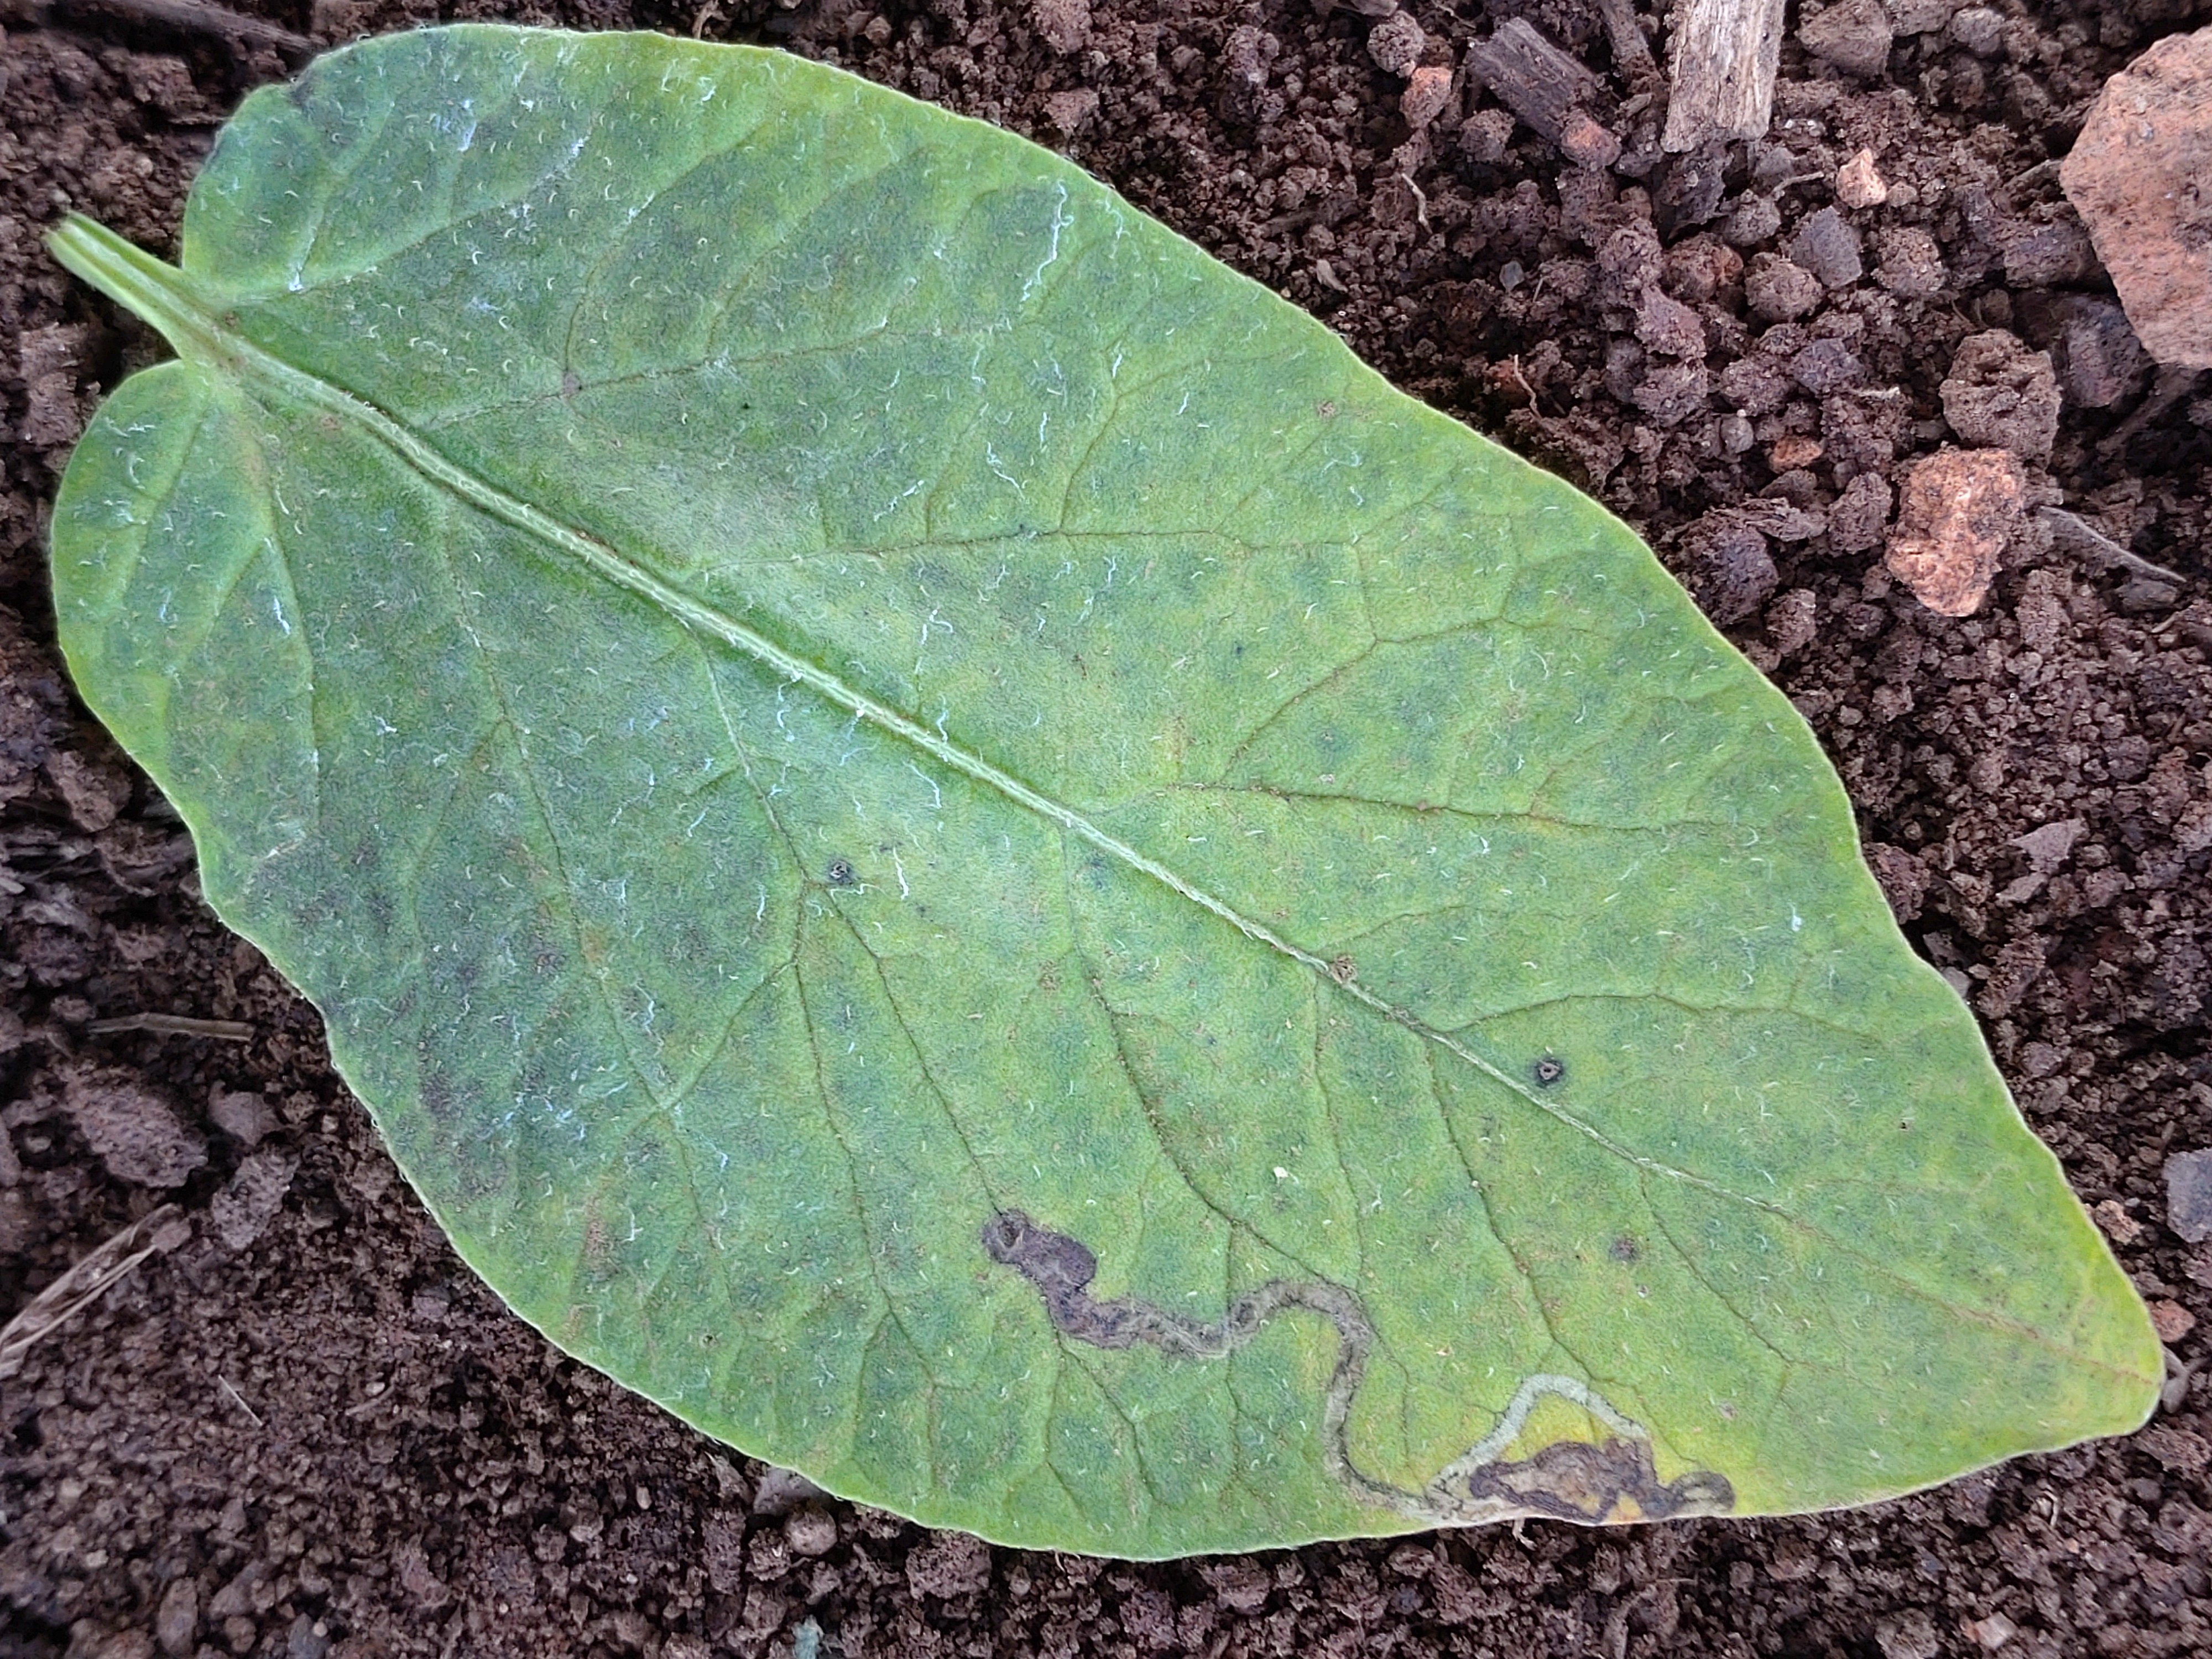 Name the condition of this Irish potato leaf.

late blight
